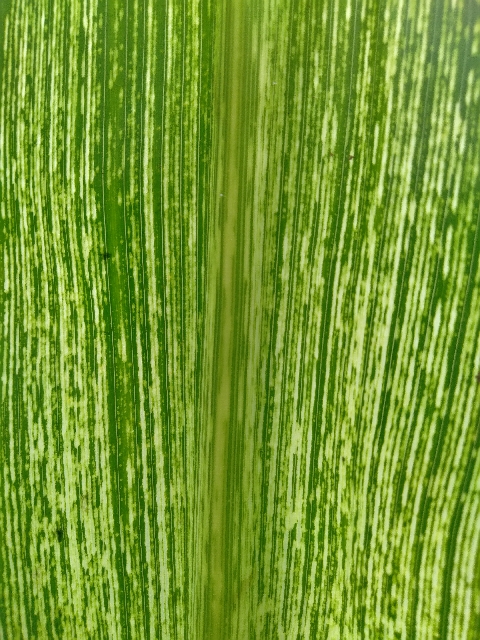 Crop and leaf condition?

maize, maize streak virus
